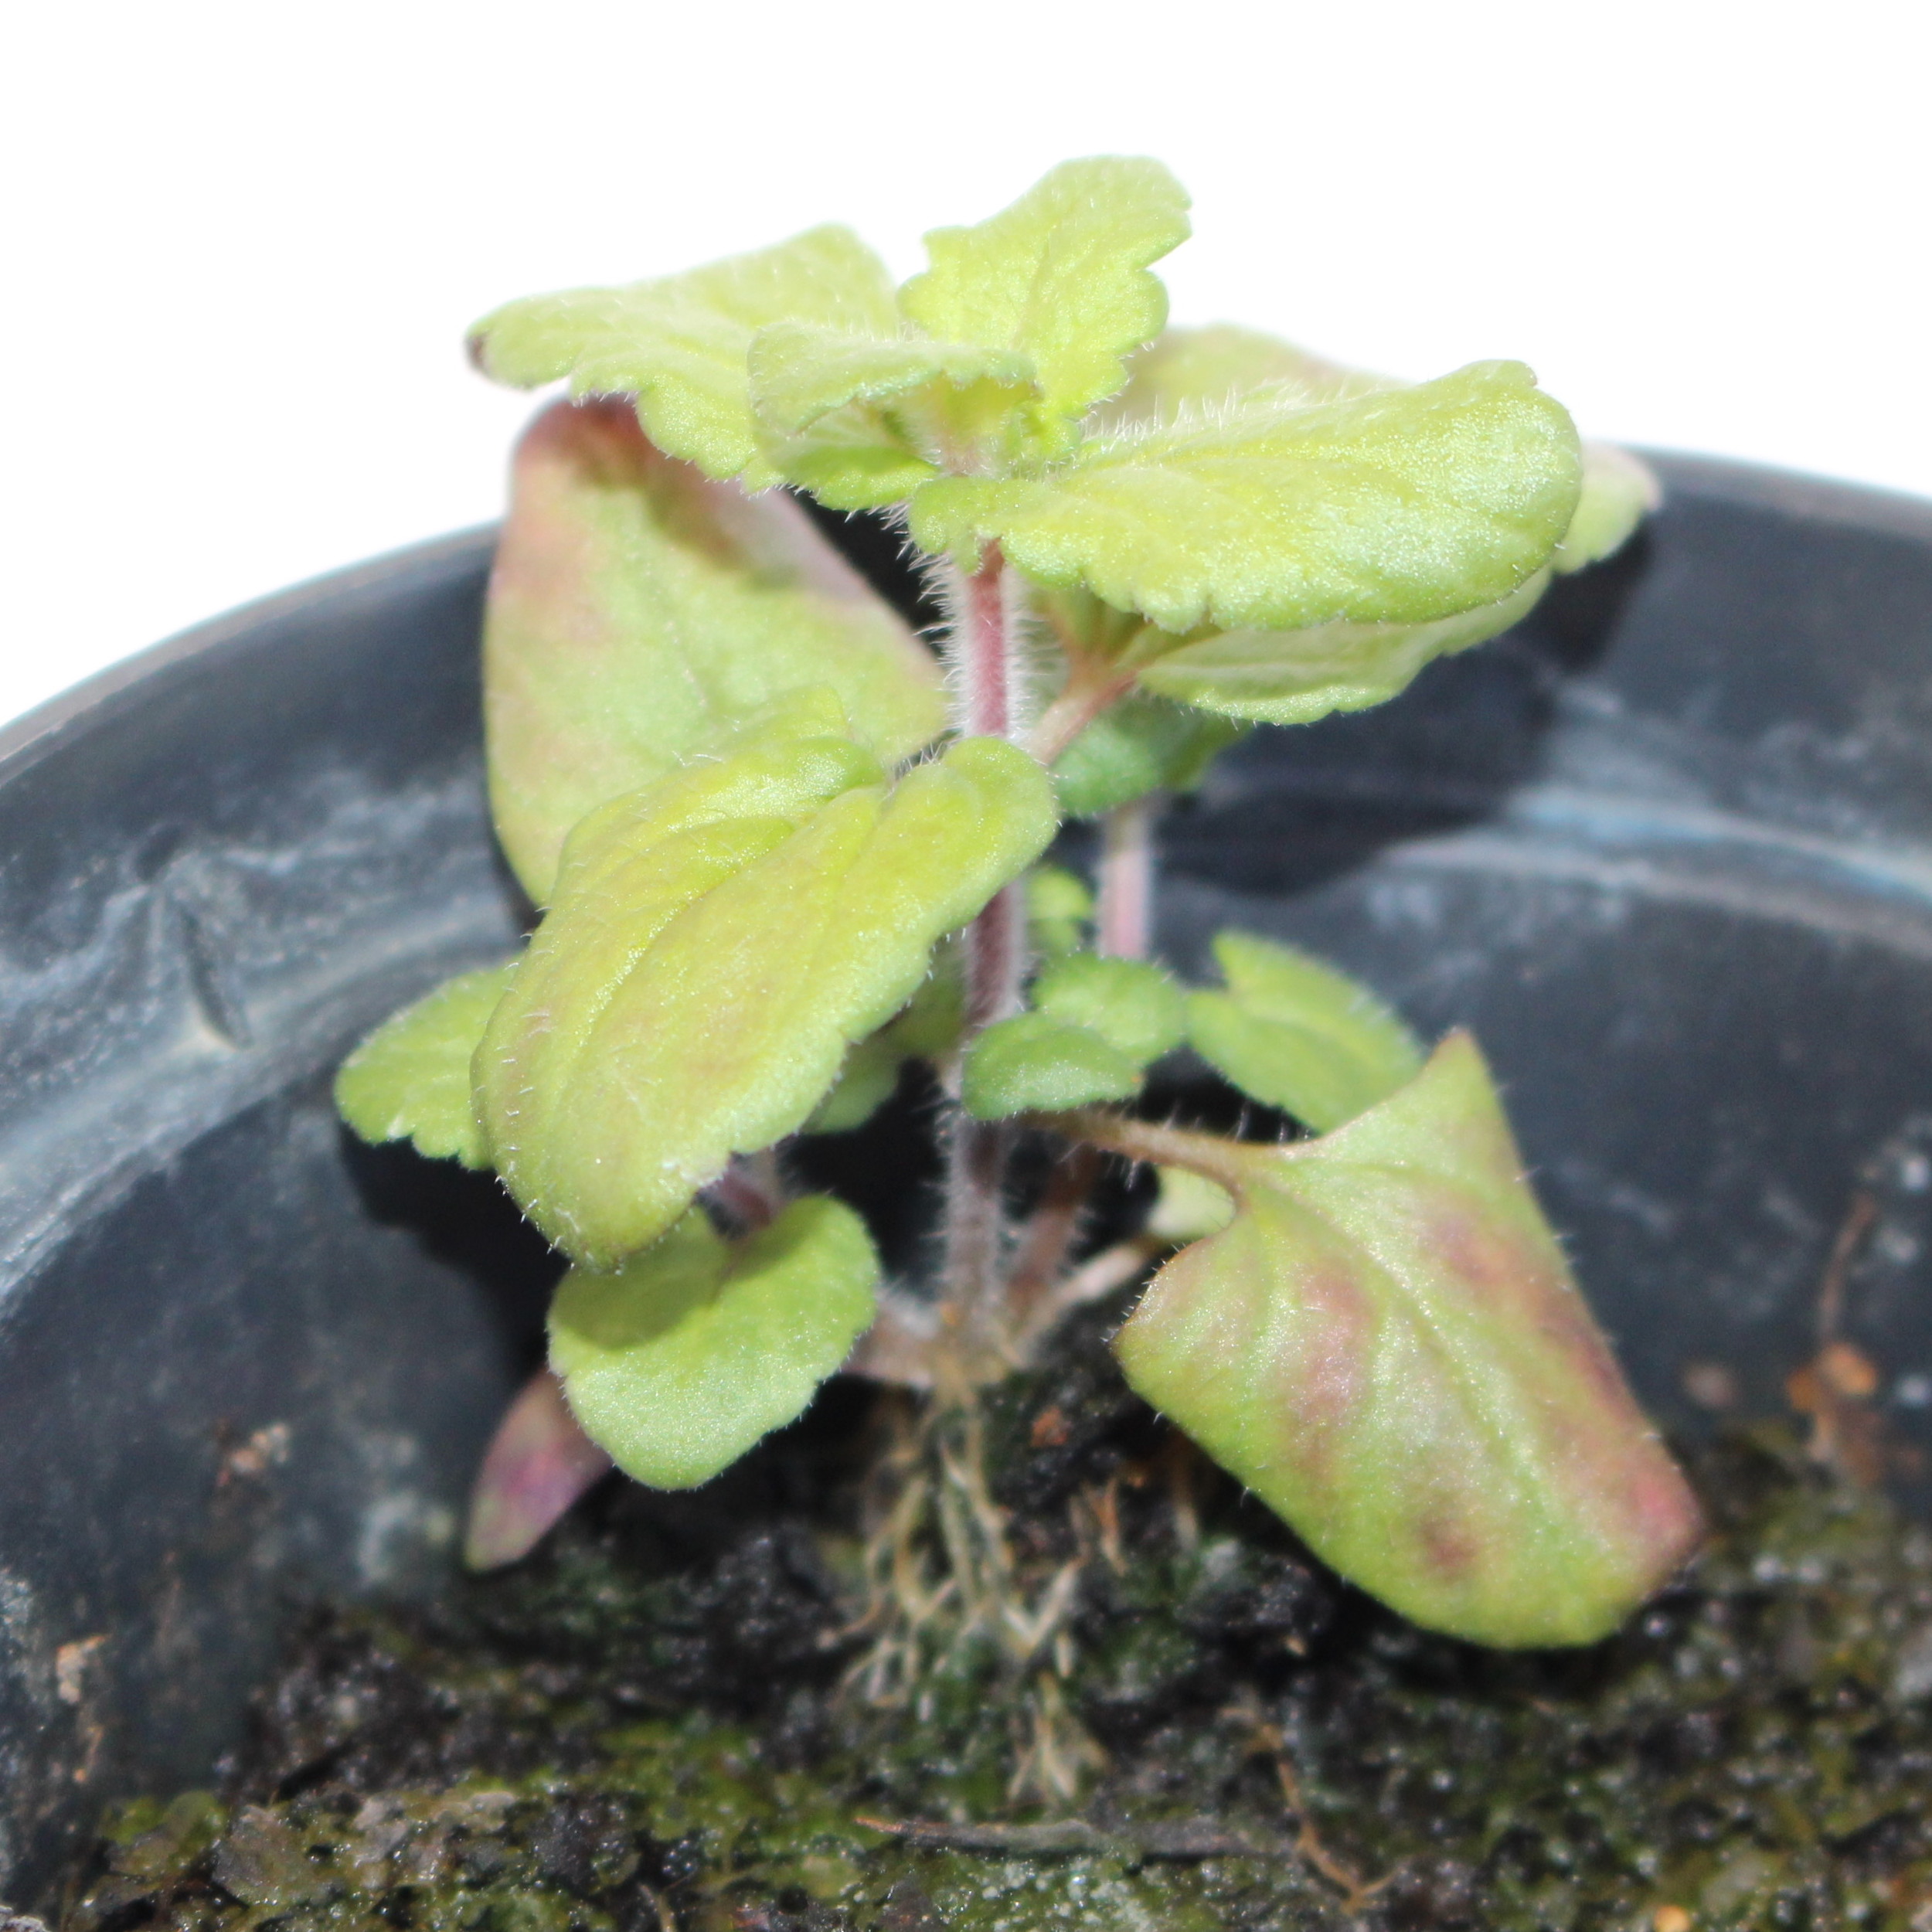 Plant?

Veronica persica
